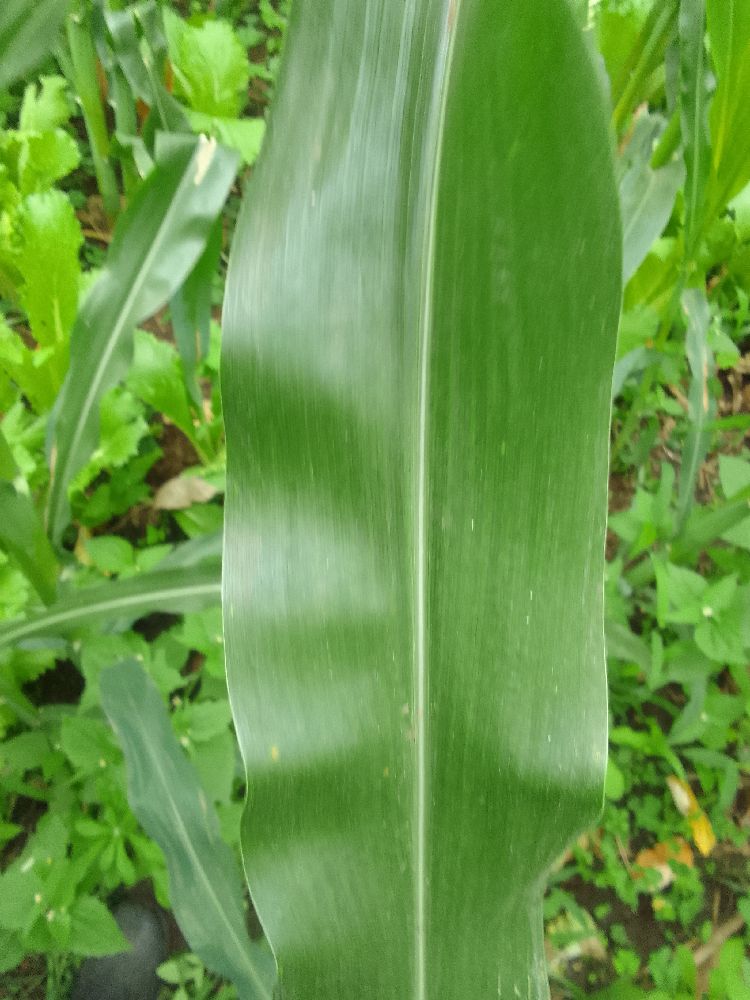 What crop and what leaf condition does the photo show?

maize, healthy
